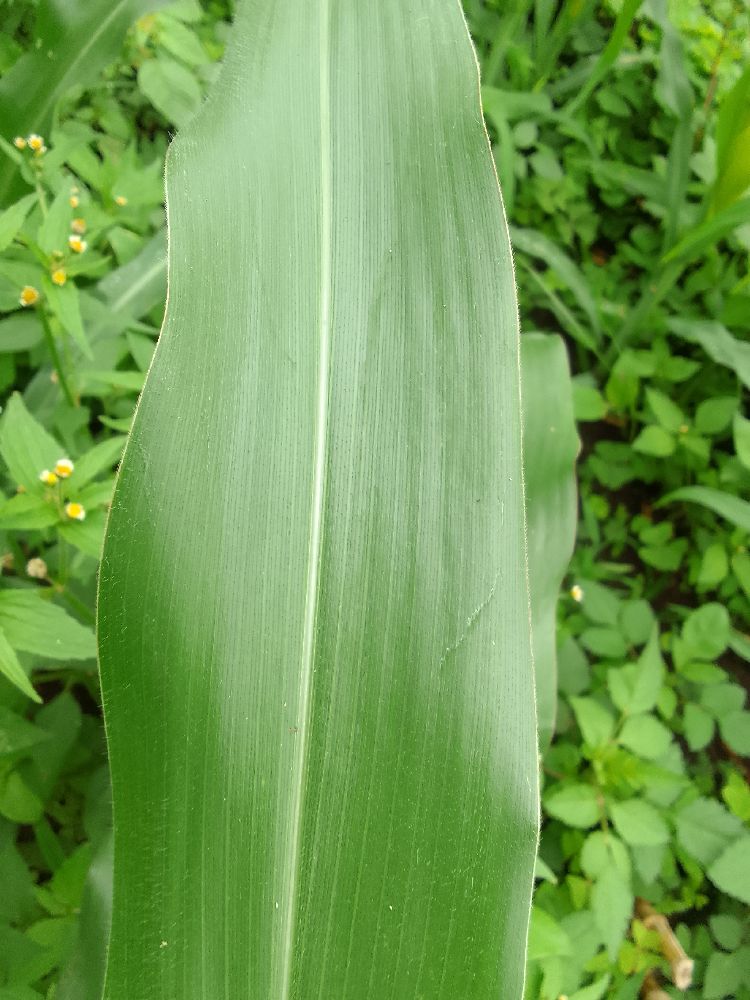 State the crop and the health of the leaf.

maize, healthy
